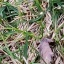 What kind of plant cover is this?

grass
